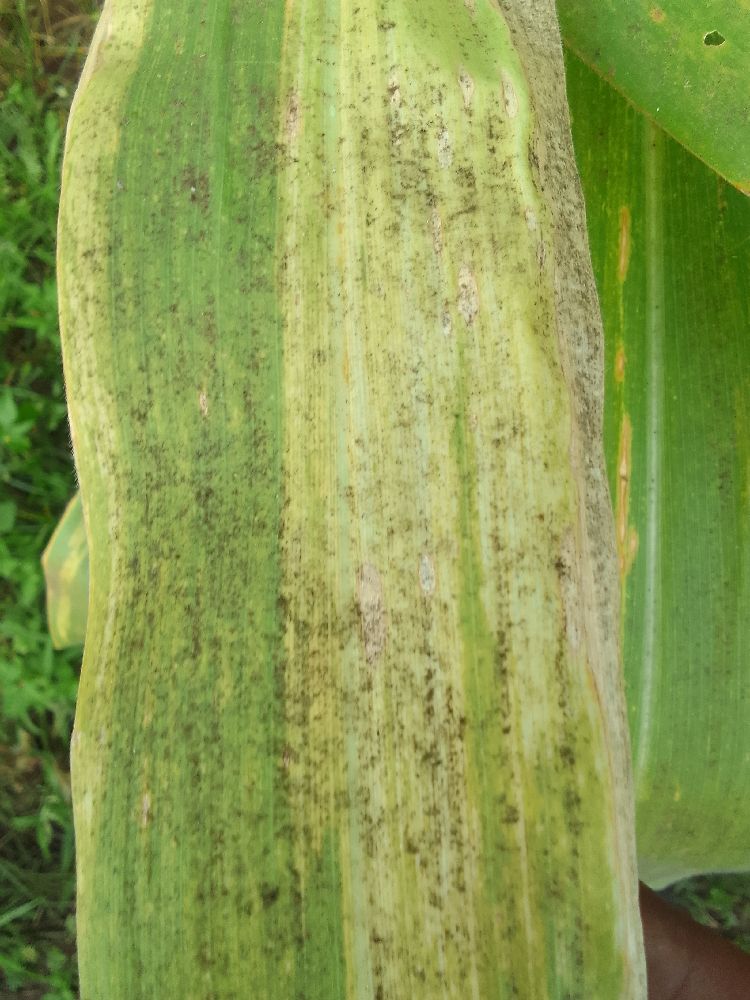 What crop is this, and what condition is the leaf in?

maize, maize lethal necrosis
